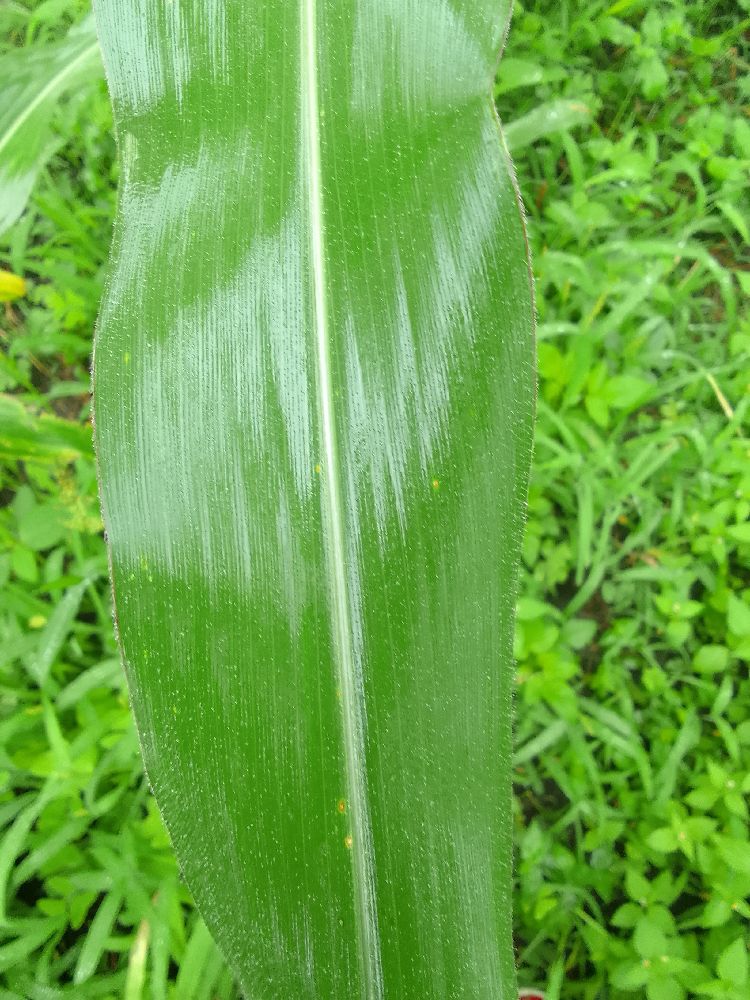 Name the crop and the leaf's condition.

maize, healthy
